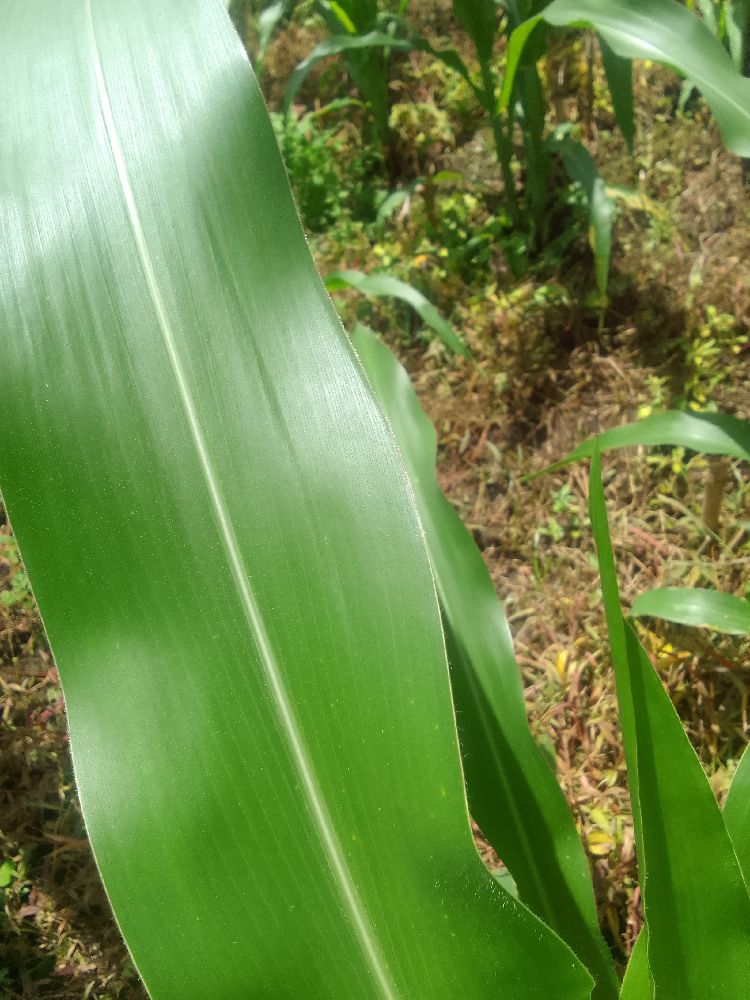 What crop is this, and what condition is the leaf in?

maize, healthy
